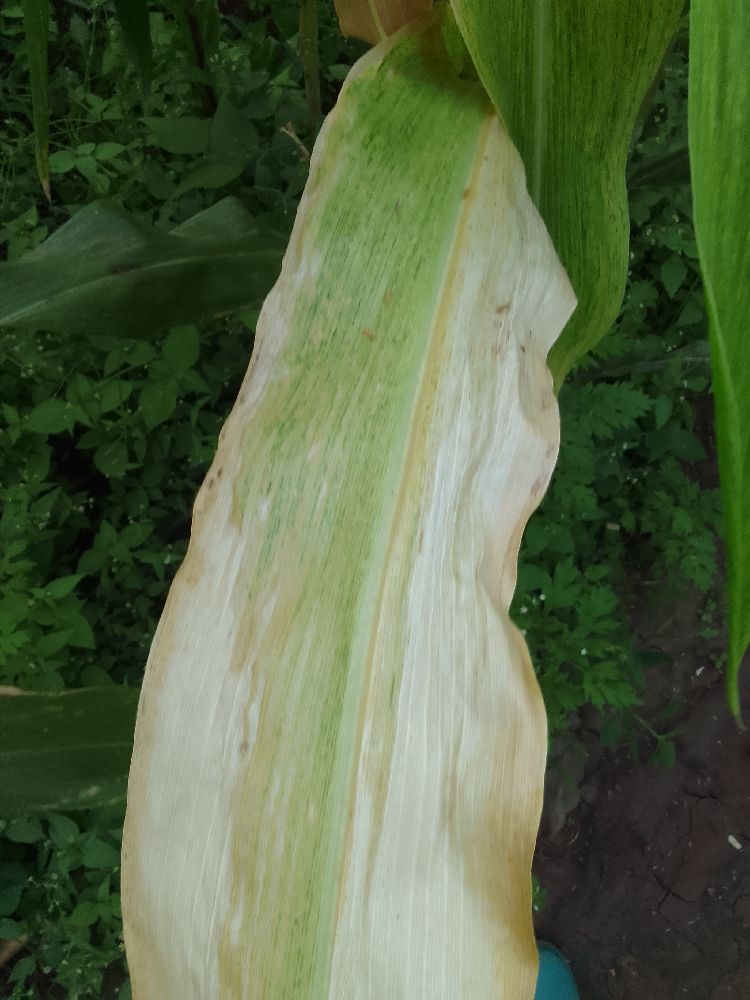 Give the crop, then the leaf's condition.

maize, maize lethal necrosis
